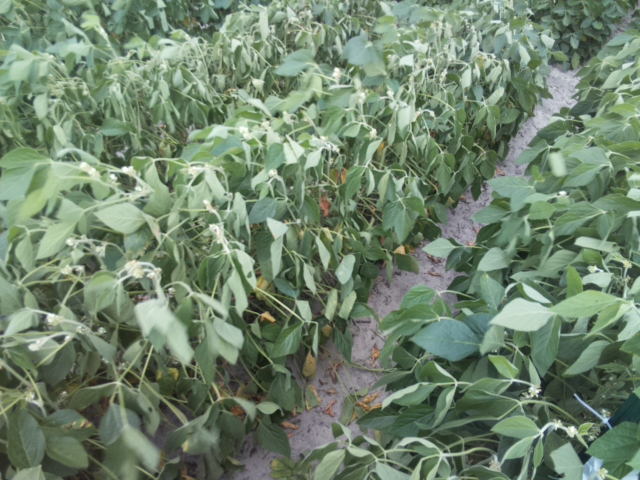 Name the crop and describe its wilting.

soybean, moderate turgor loss in upper canopy
